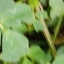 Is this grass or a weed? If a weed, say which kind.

unstructured weed
